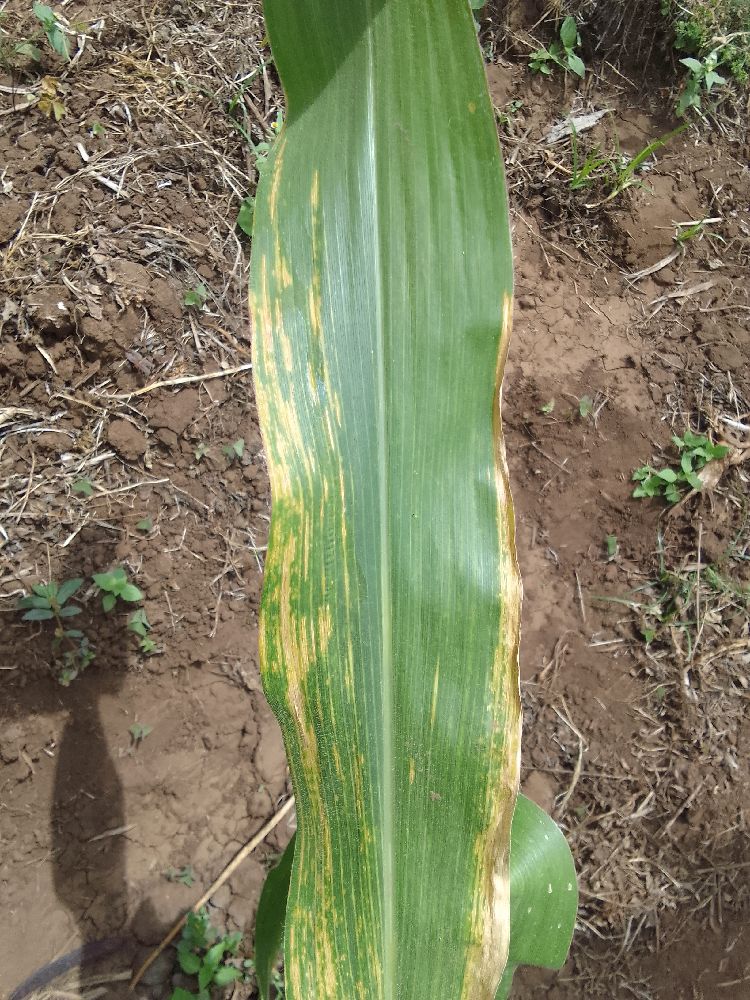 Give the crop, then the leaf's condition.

maize, maize lethal necrosis
